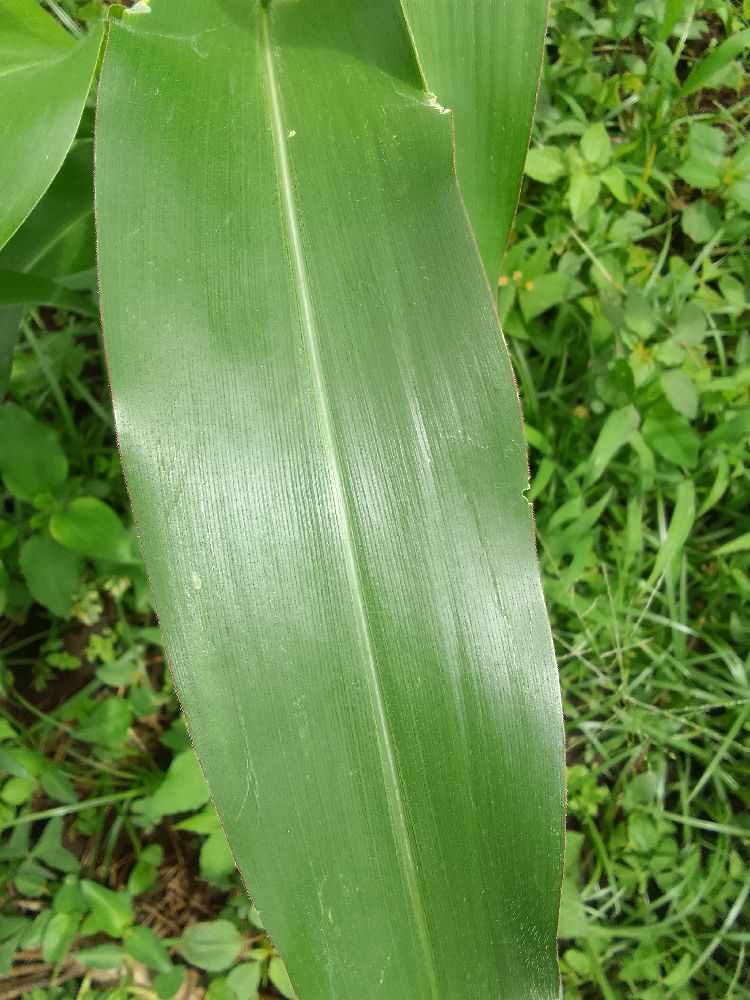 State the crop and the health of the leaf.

maize, healthy
